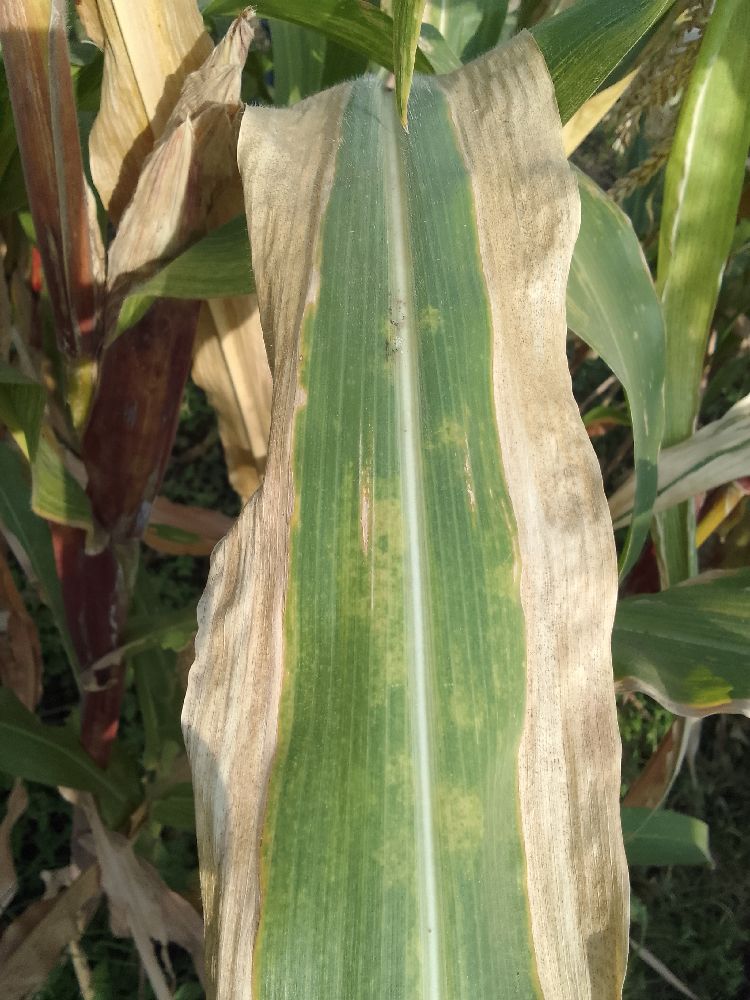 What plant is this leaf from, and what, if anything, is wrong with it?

maize, maize lethal necrosis
